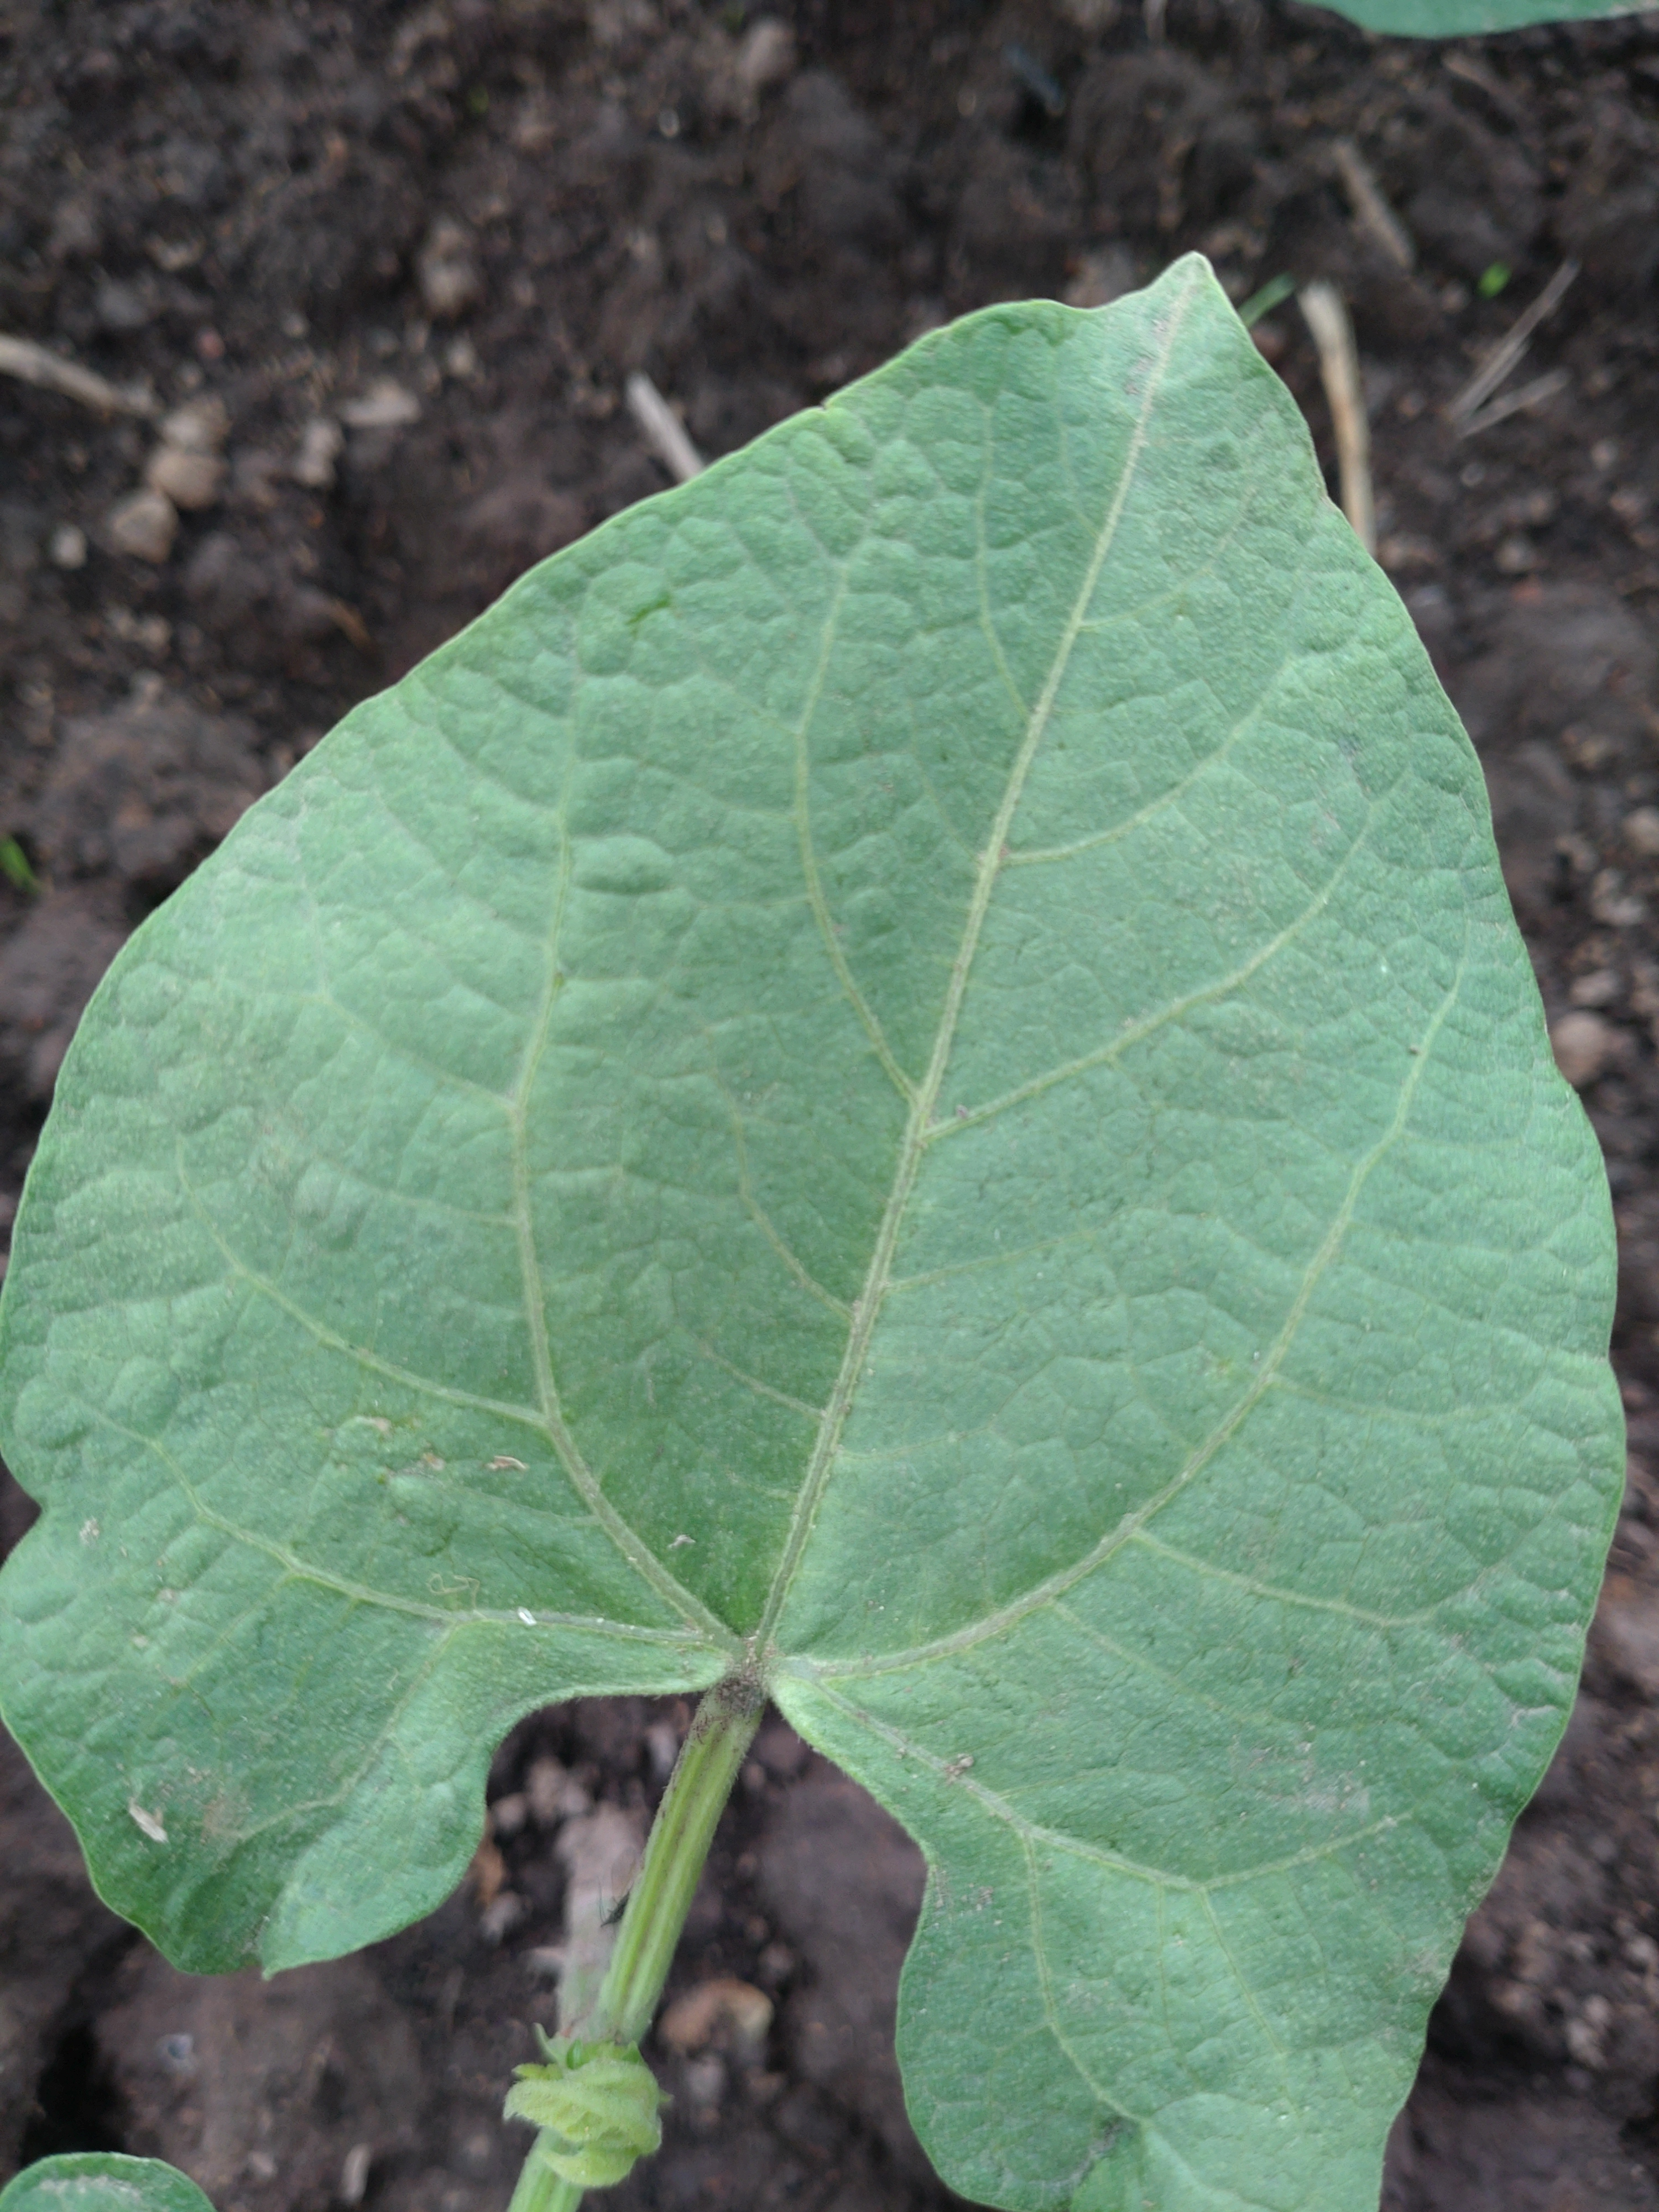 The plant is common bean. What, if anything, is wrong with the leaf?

healthy
